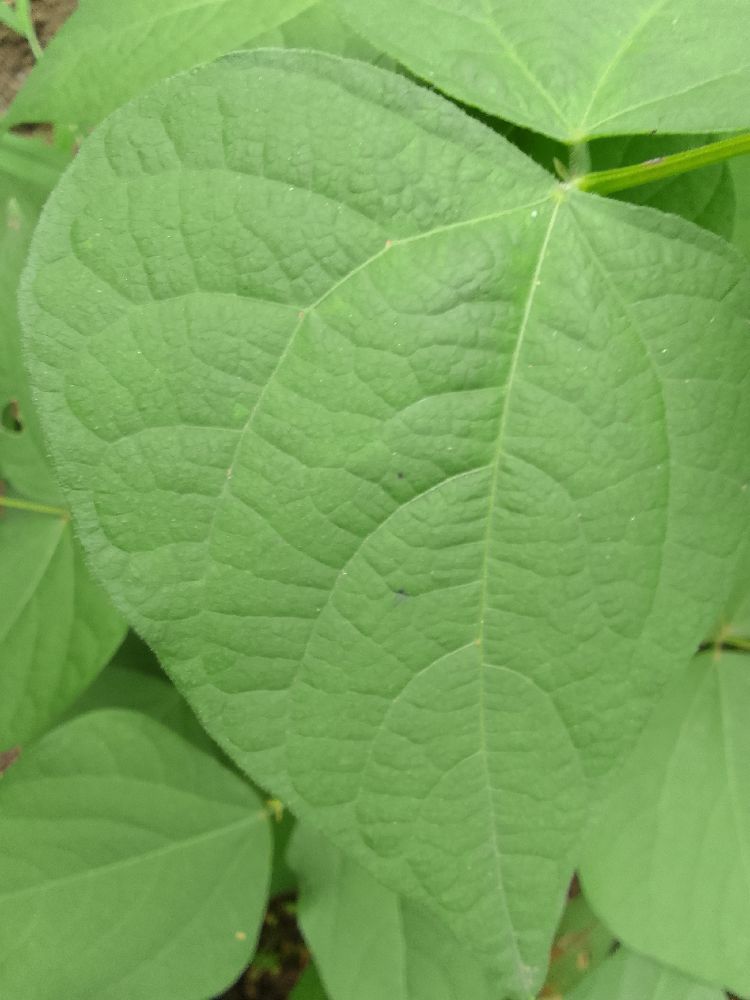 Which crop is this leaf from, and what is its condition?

common bean, healthy
